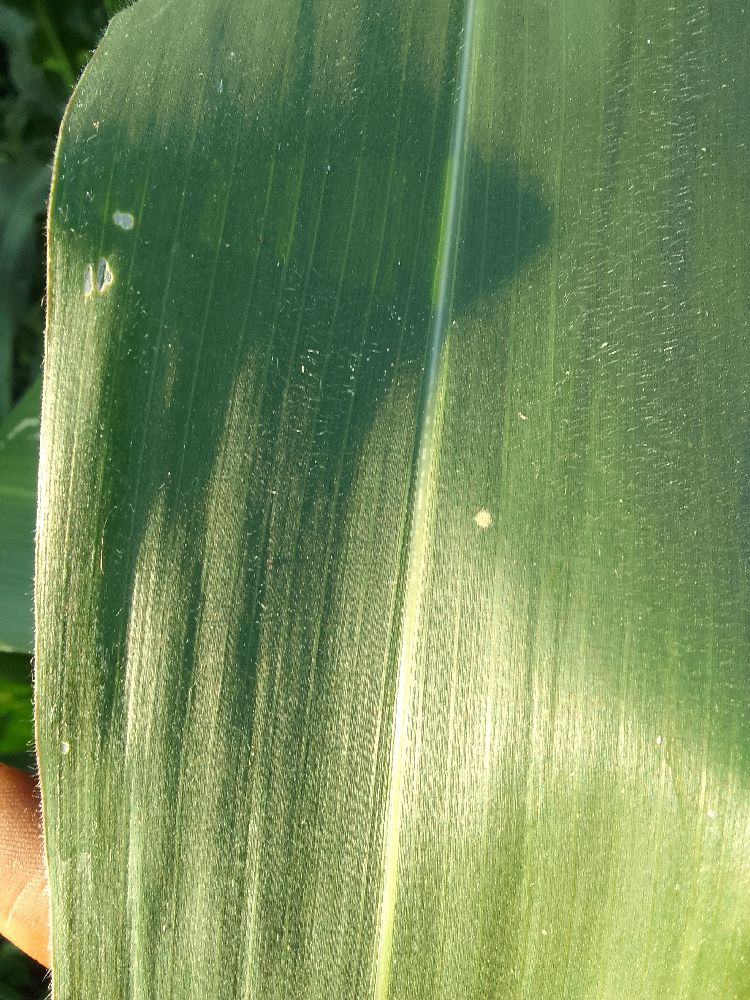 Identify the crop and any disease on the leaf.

maize, healthy
